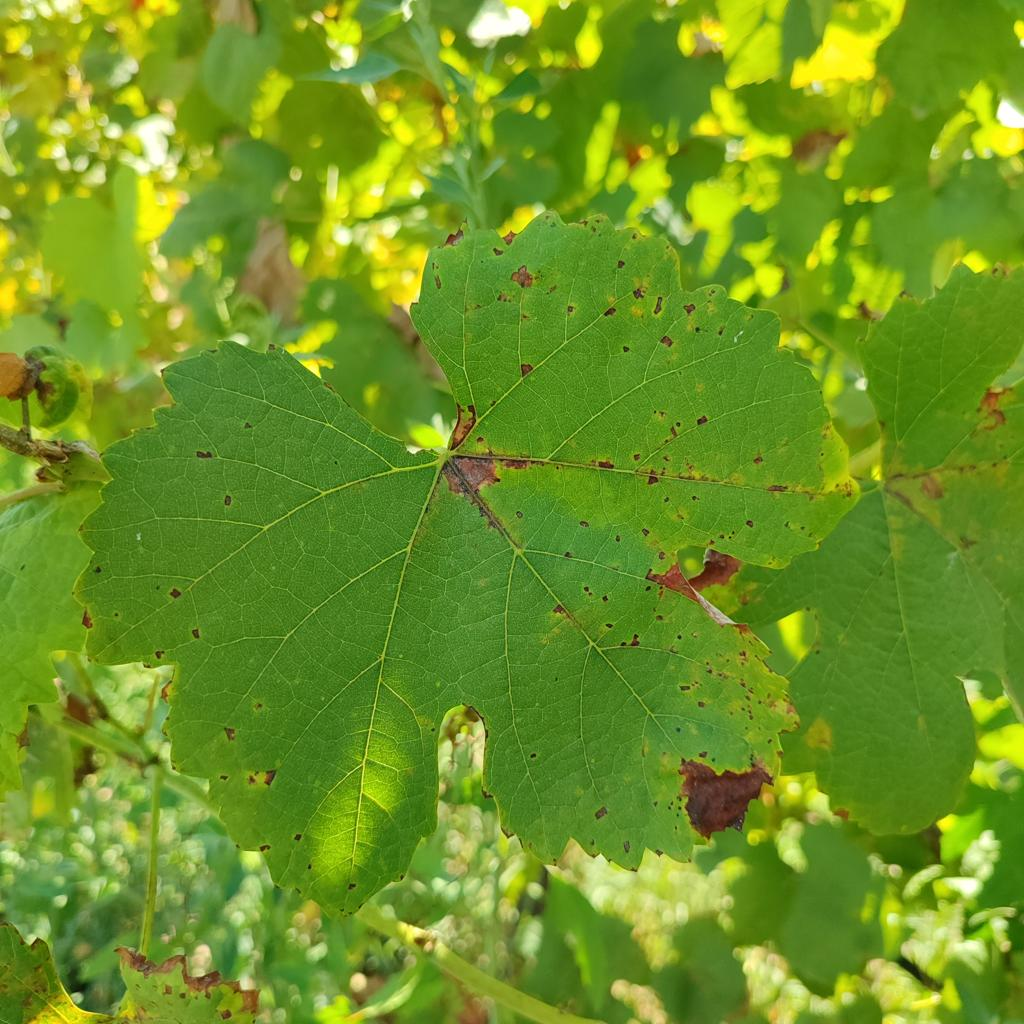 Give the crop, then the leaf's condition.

grapevine, downy mildew
